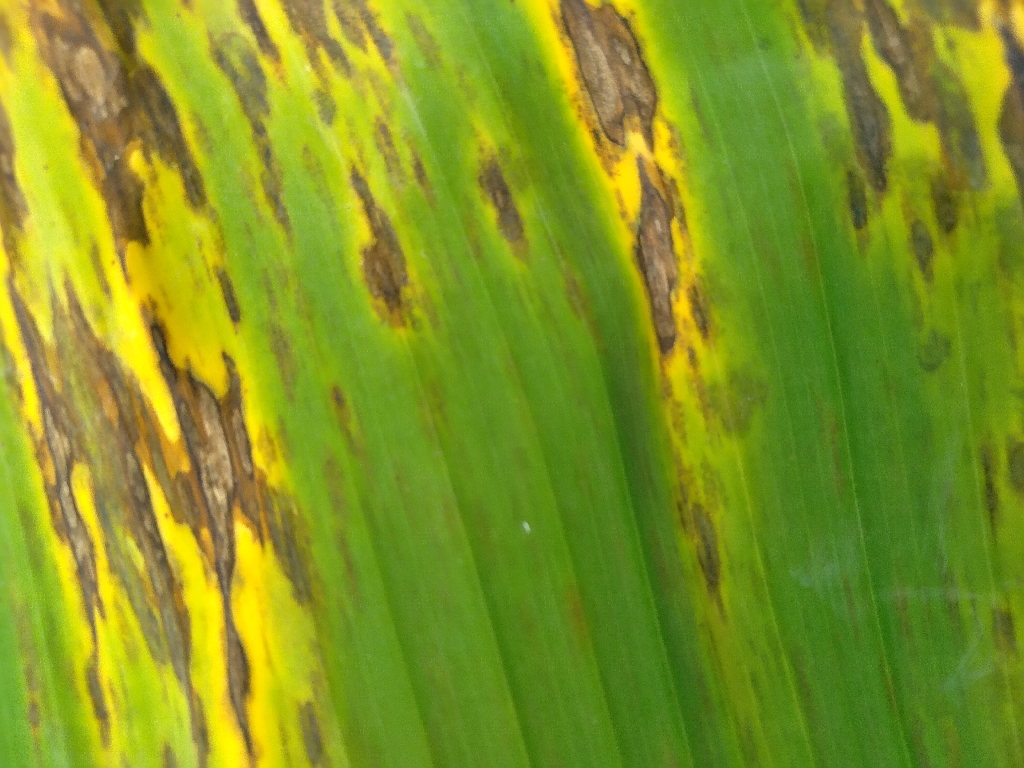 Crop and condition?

banana, black sigatoka
